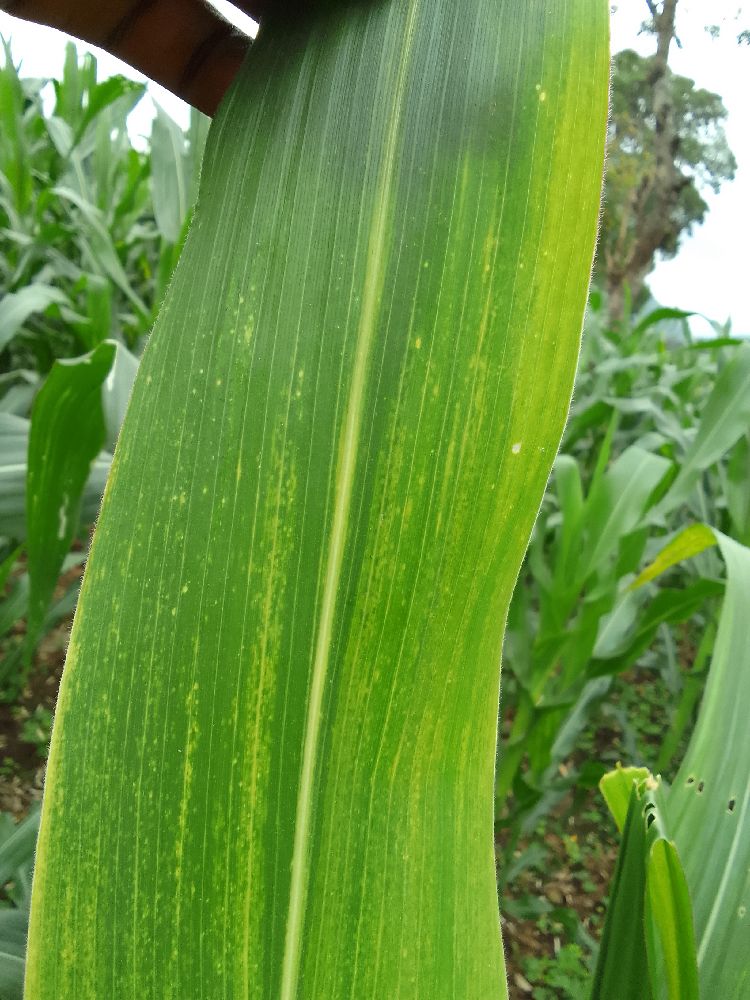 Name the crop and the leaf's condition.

maize, maize lethal necrosis
